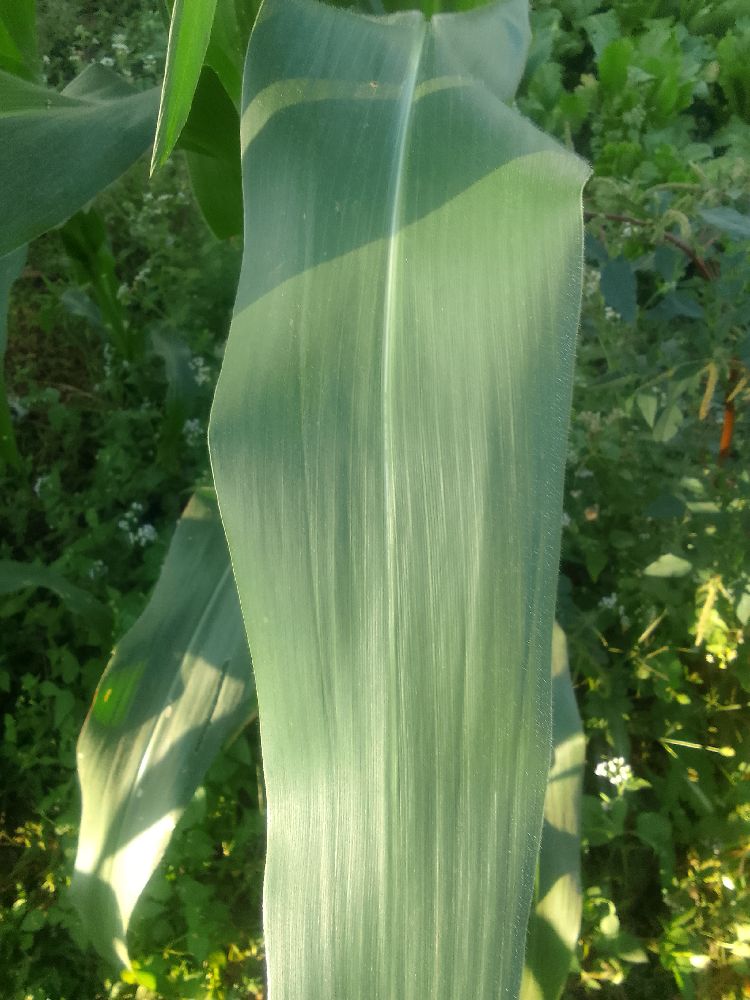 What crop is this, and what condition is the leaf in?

maize, healthy
